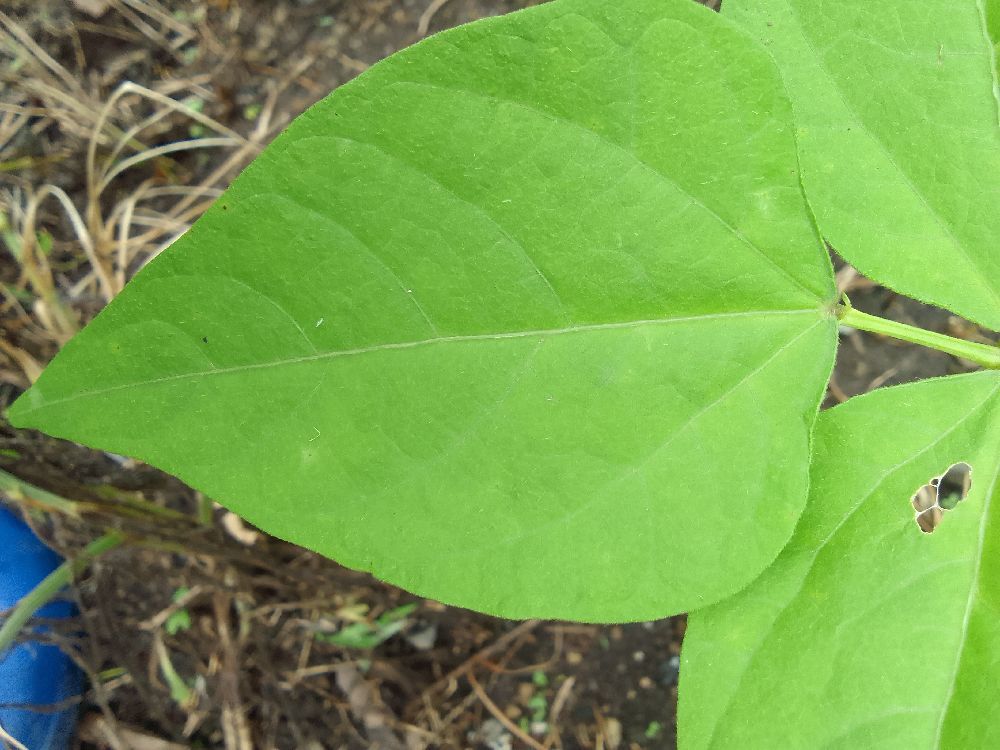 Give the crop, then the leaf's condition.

common bean, healthy
